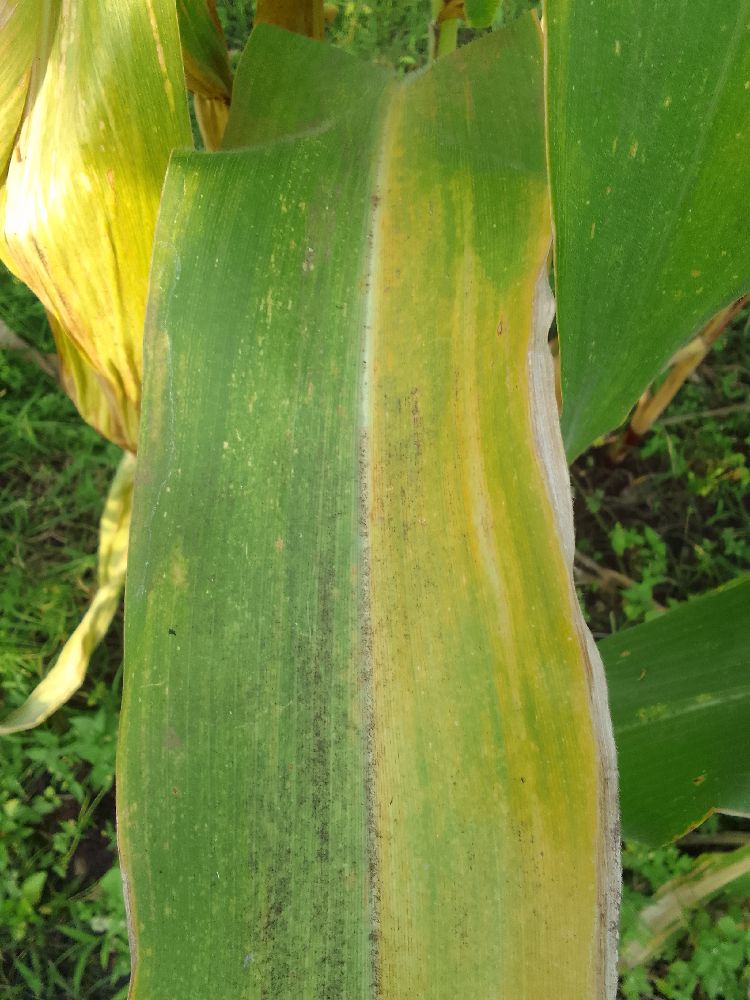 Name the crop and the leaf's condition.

maize, maize lethal necrosis
